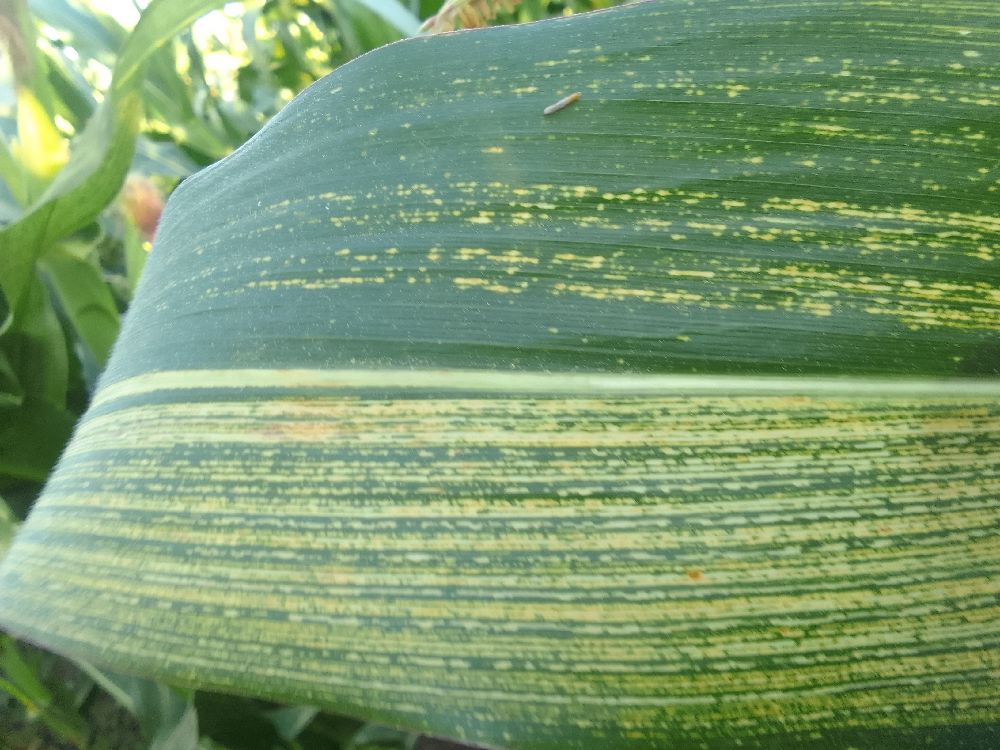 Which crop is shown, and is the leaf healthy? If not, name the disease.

maize, maize streak virus
